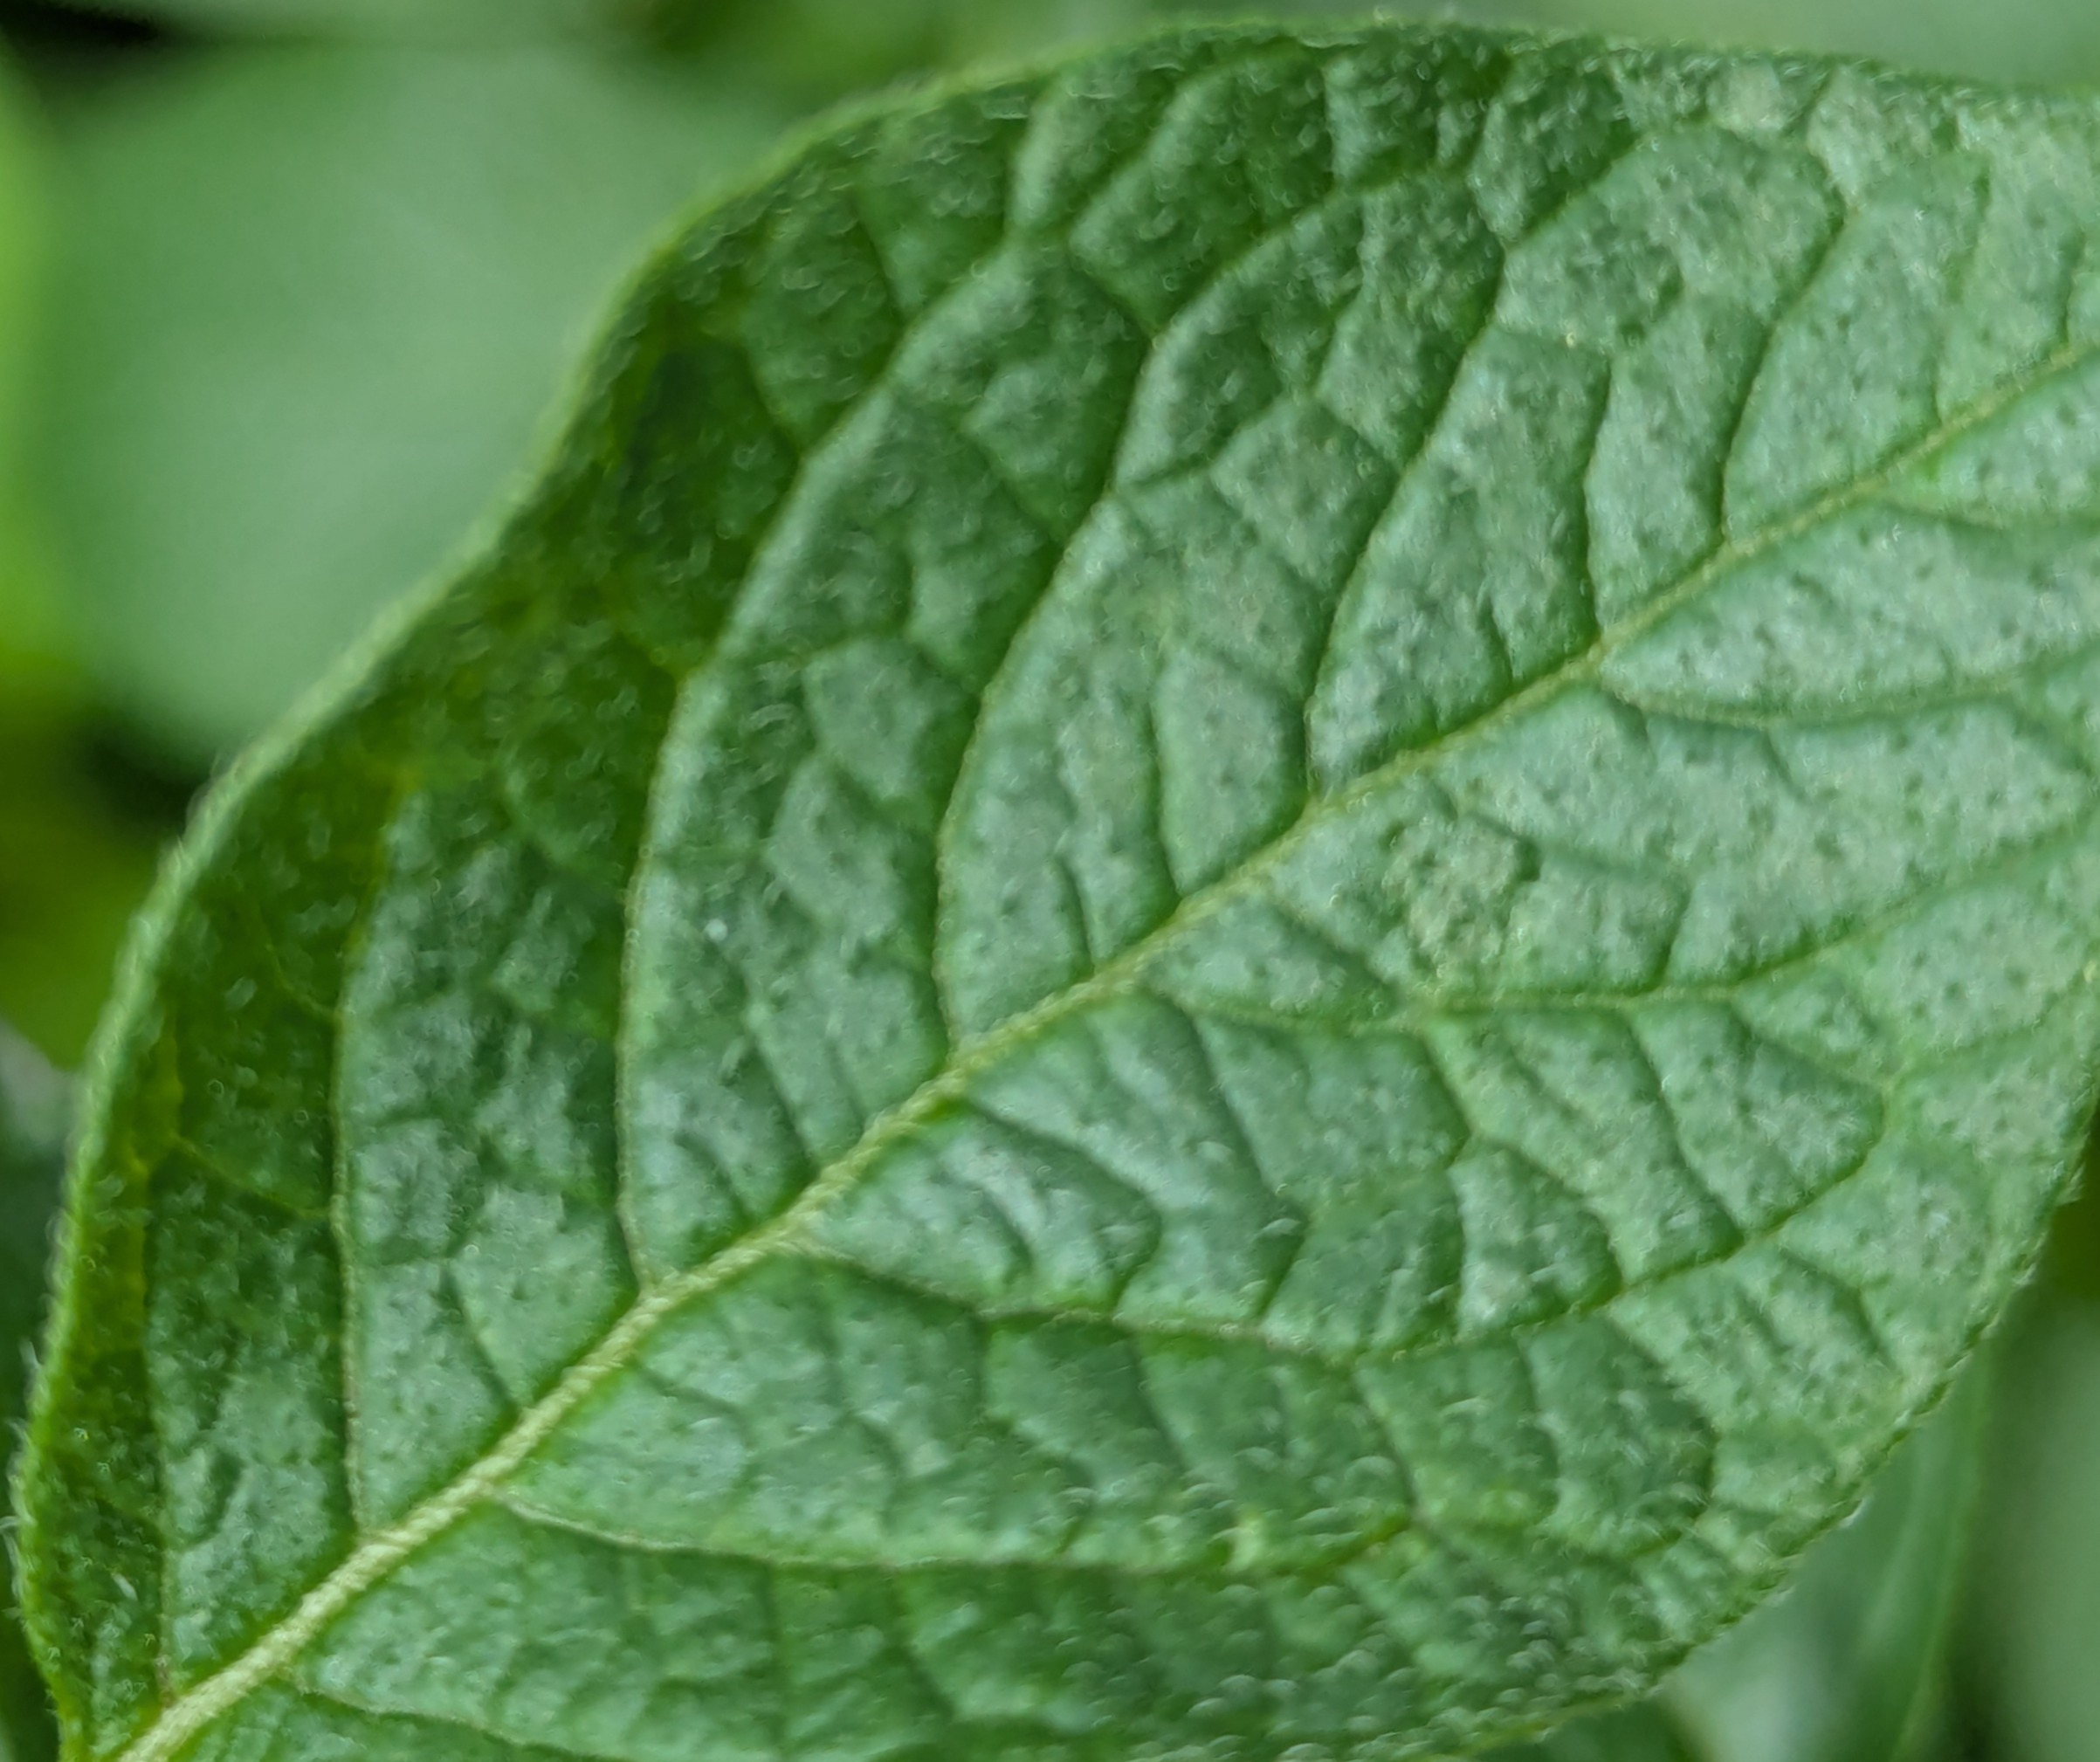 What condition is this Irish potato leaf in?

healthy
